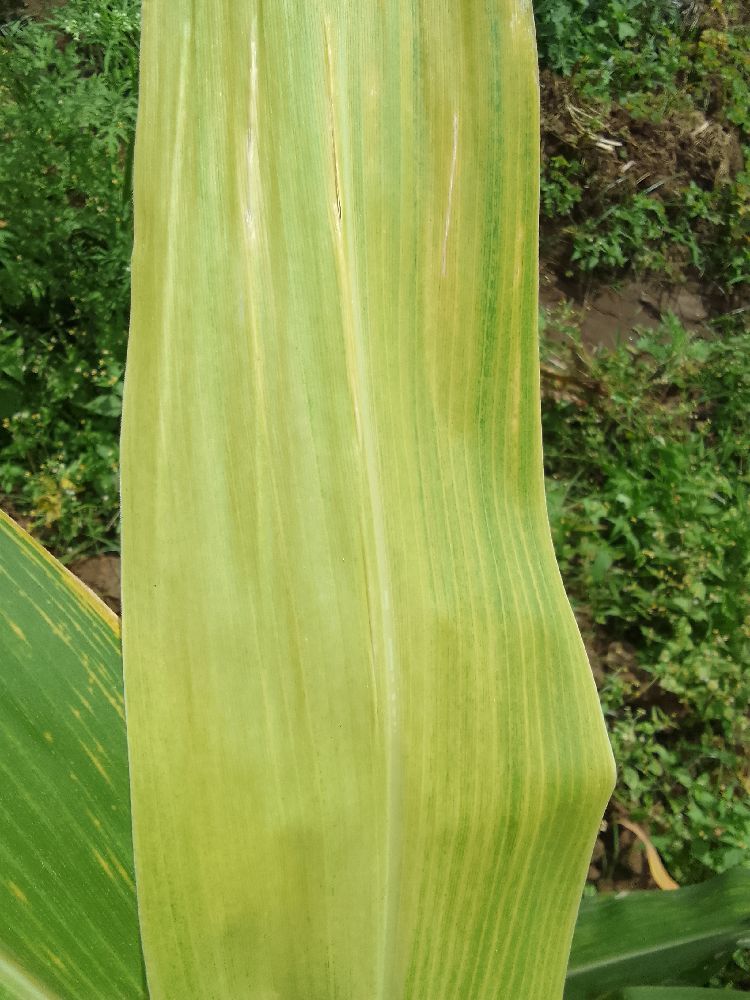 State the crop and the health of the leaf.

maize, maize lethal necrosis
